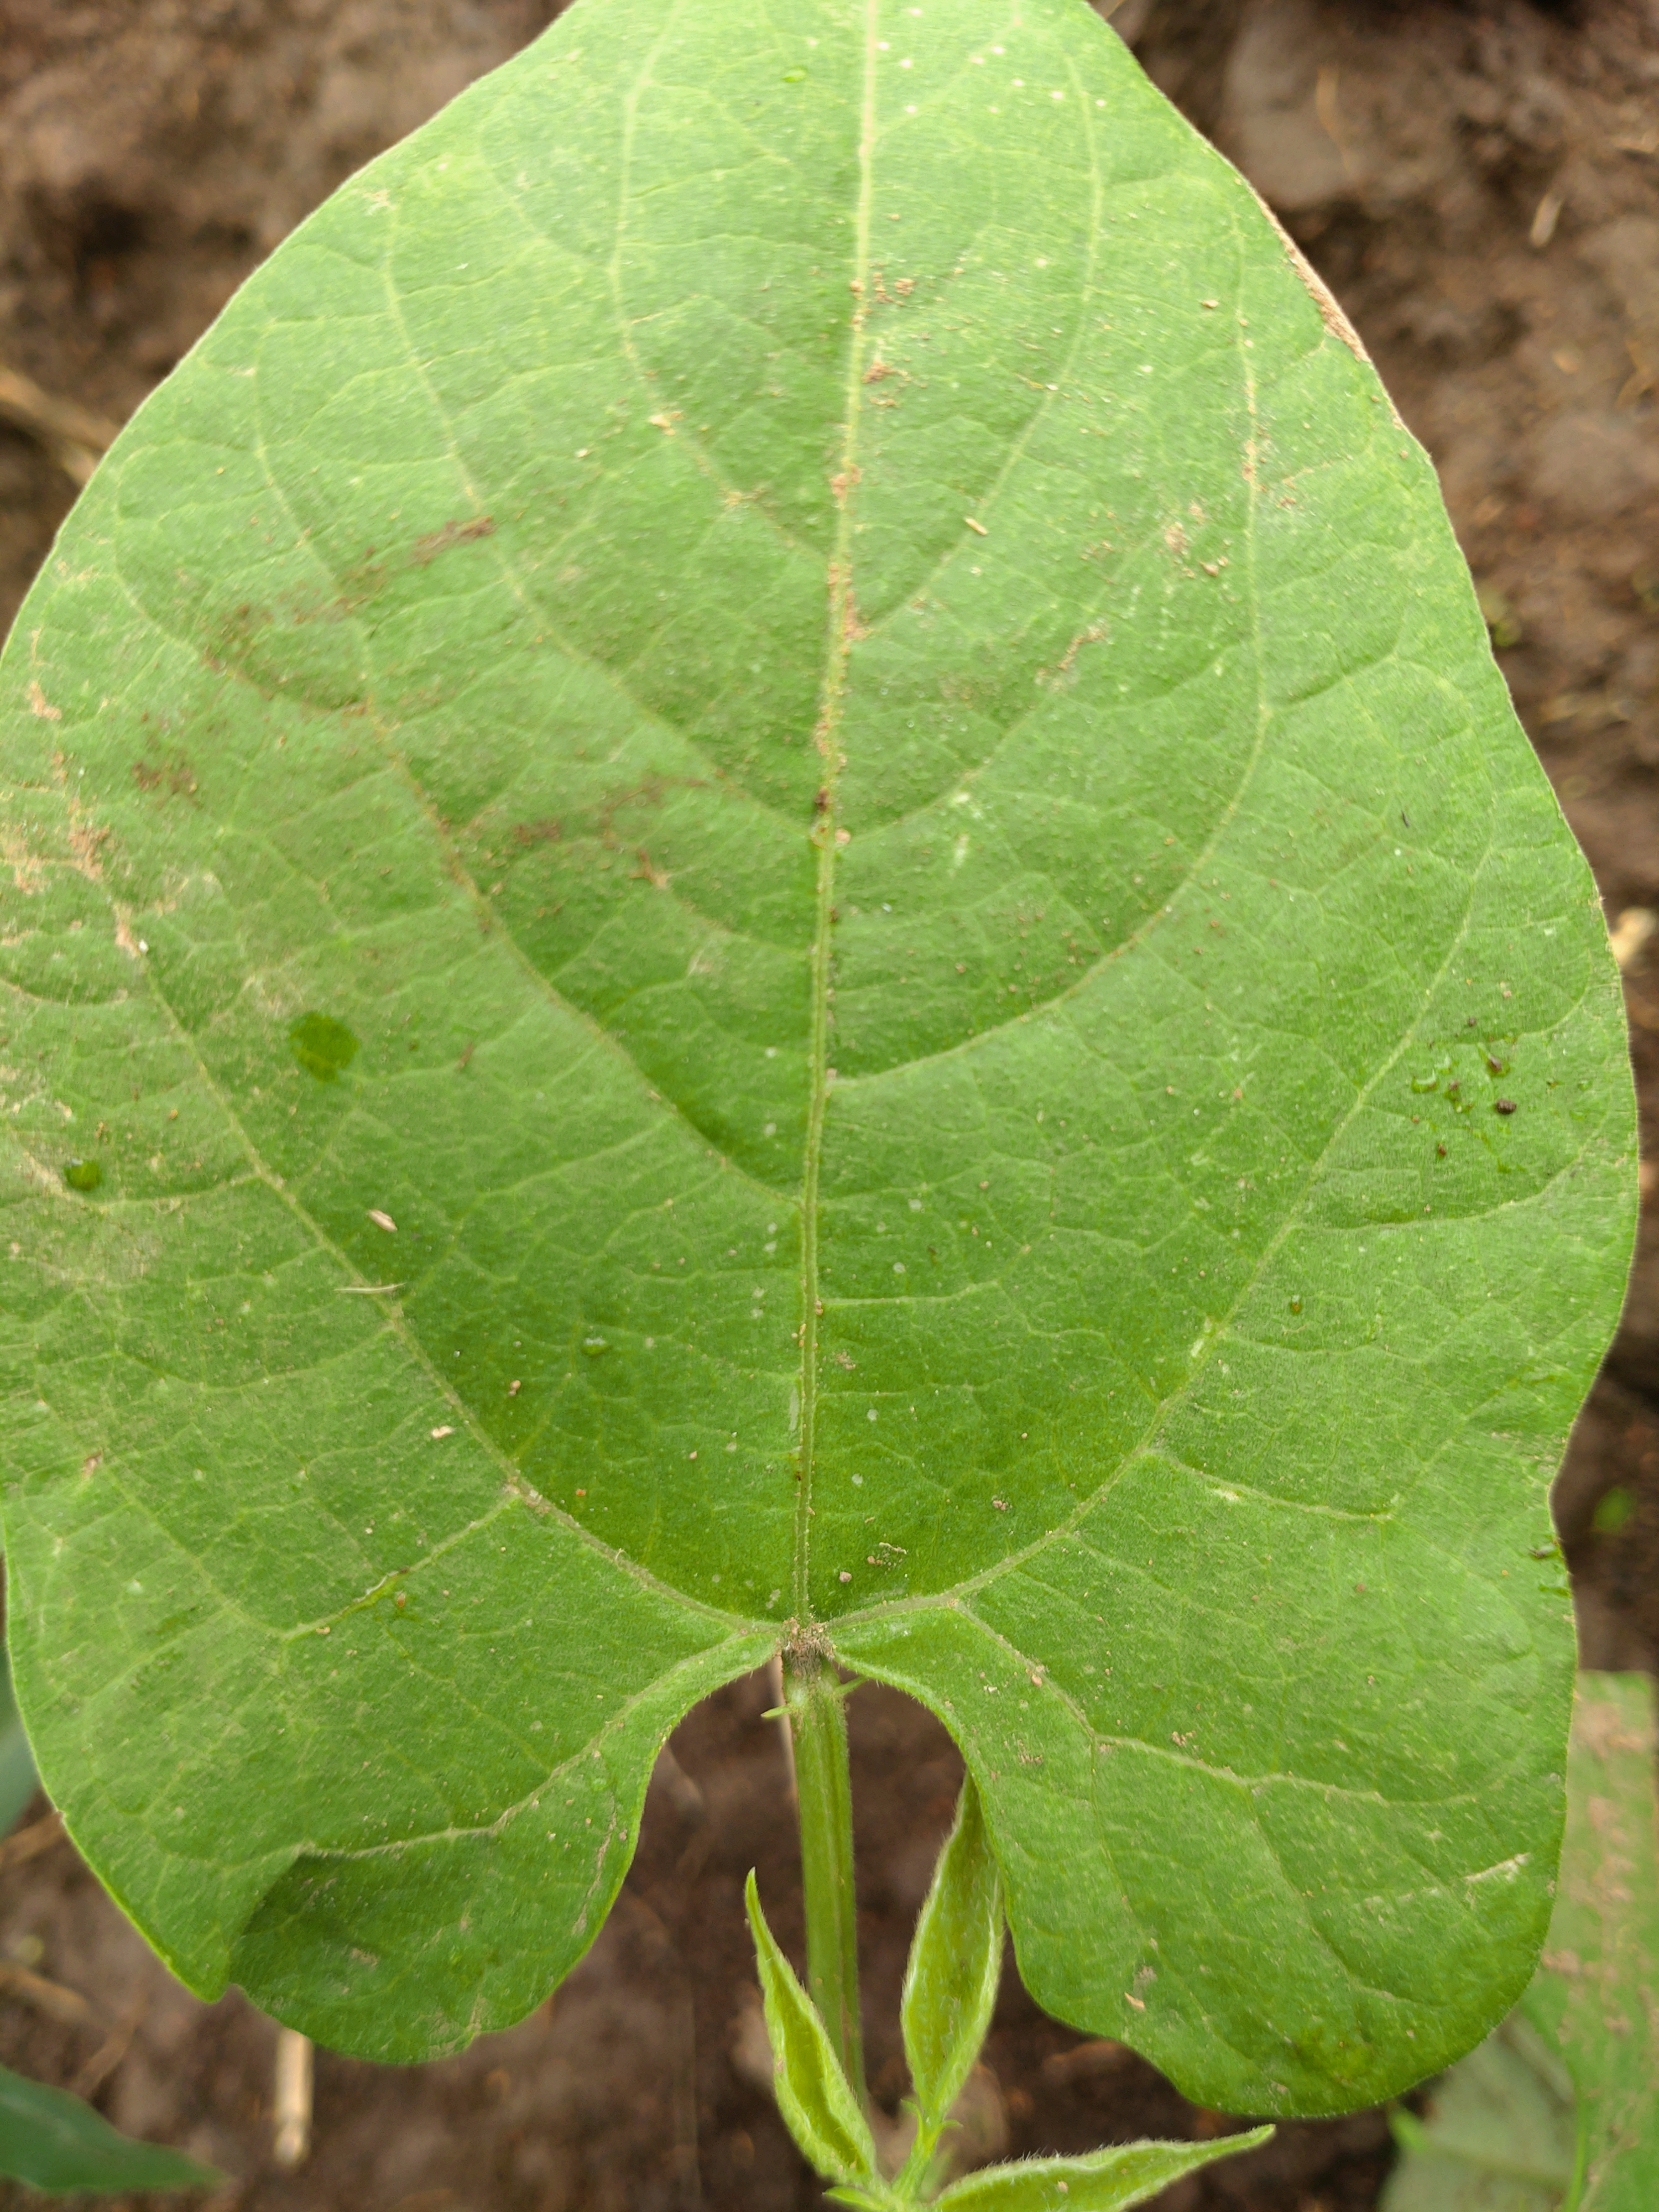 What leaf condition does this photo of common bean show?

healthy
